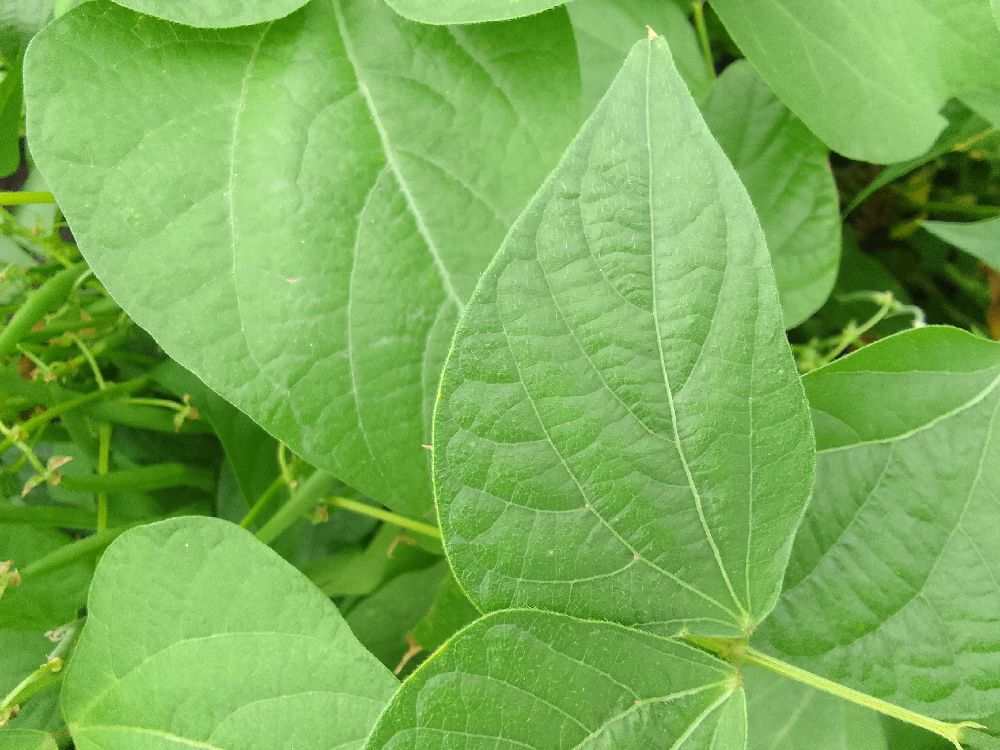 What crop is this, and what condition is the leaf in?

common bean, healthy
